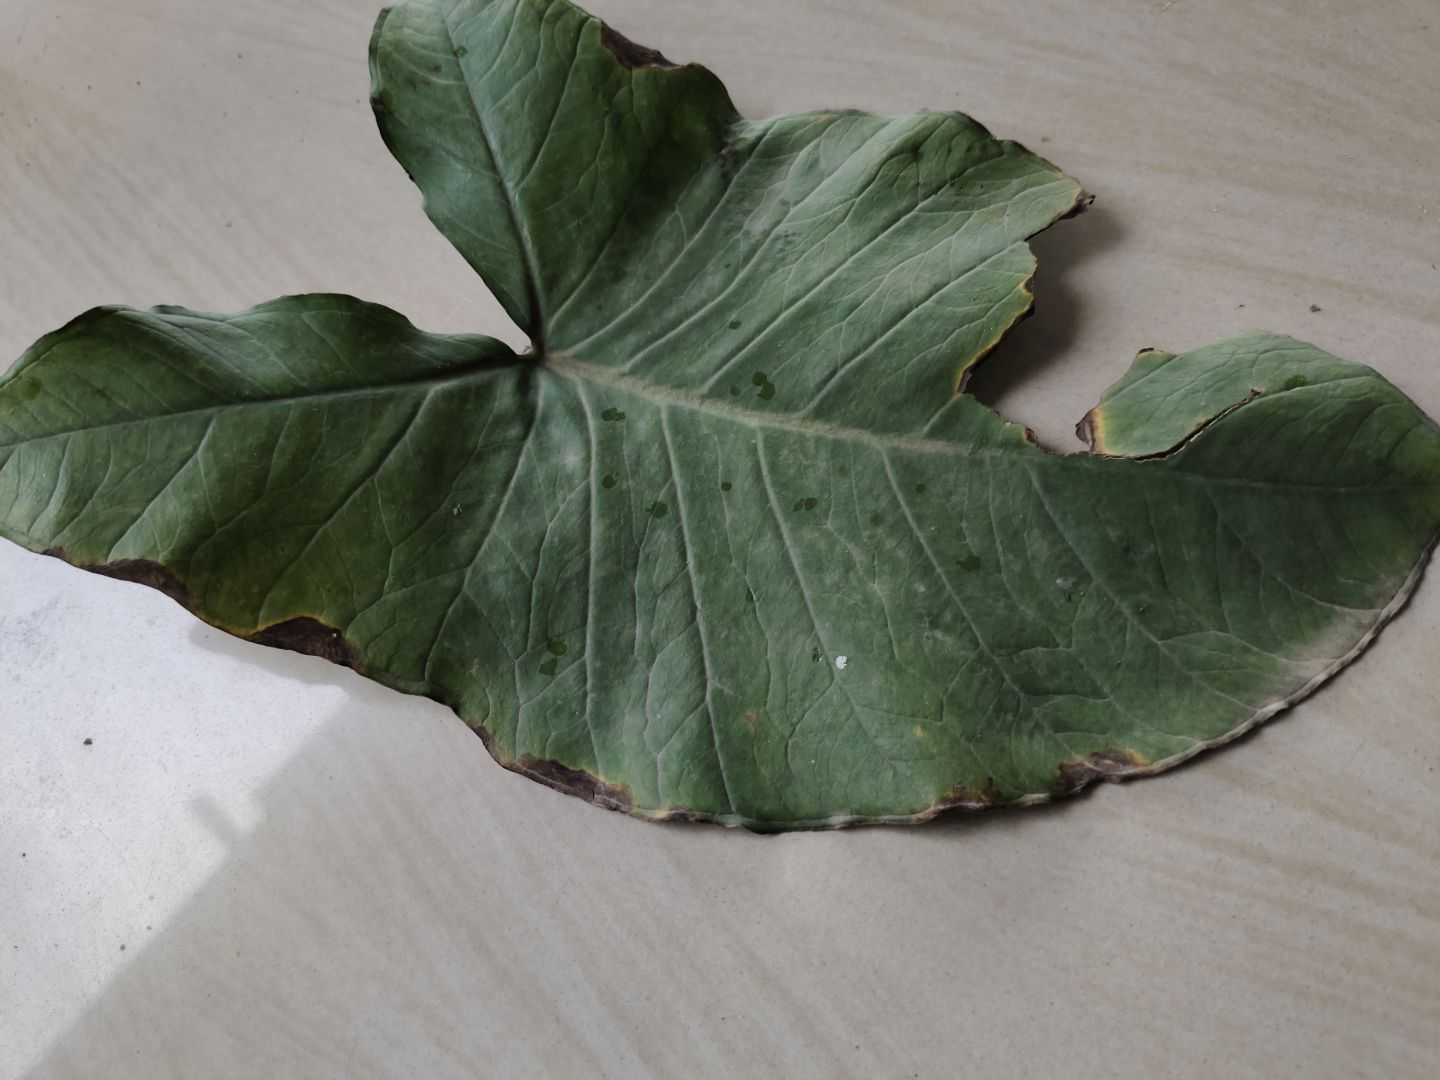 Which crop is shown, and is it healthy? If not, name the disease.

taro, leaf blight
